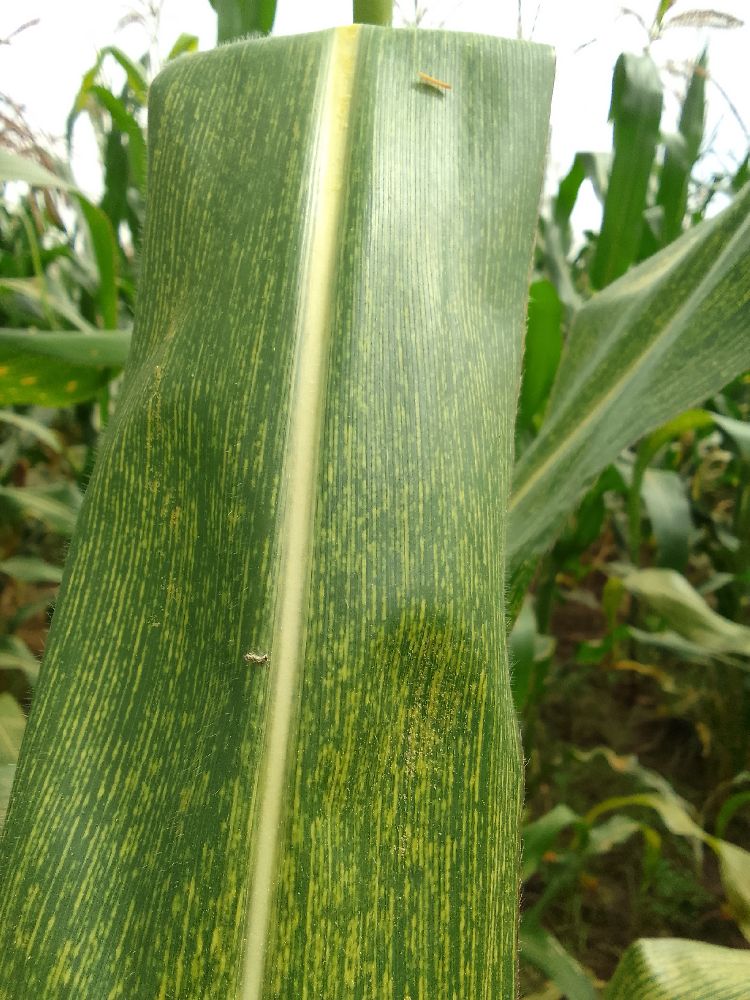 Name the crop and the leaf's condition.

maize, maize streak virus
